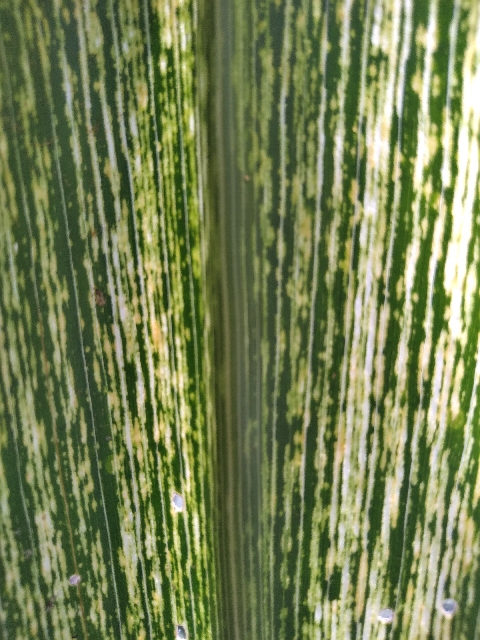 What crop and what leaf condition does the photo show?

maize, maize streak virus
